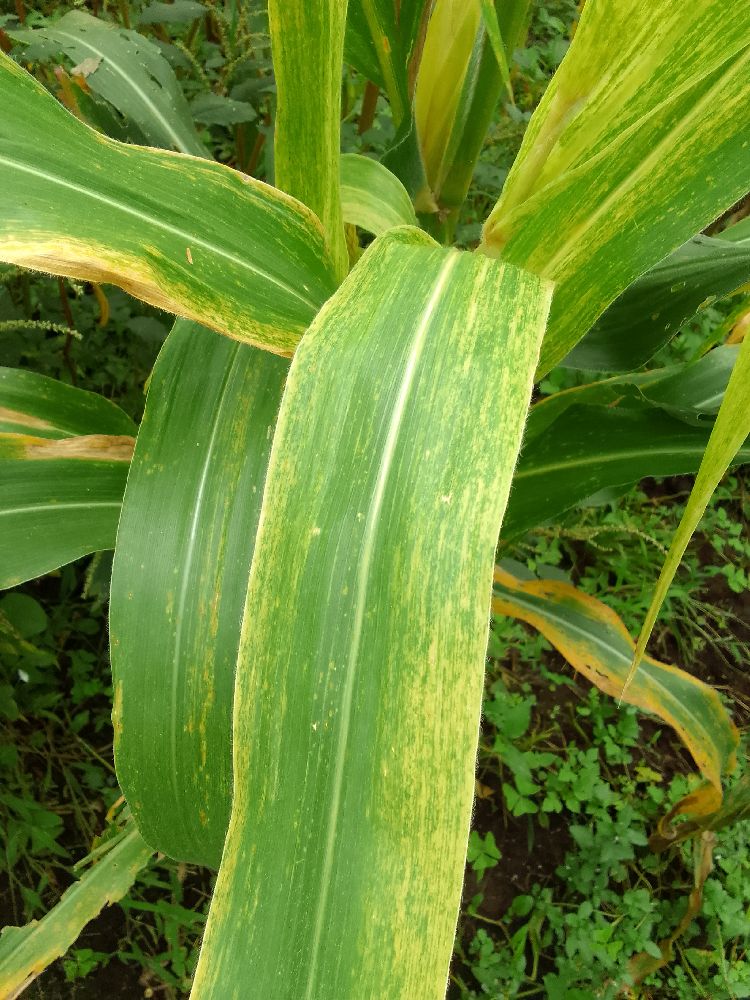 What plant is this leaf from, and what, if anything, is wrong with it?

maize, maize lethal necrosis
